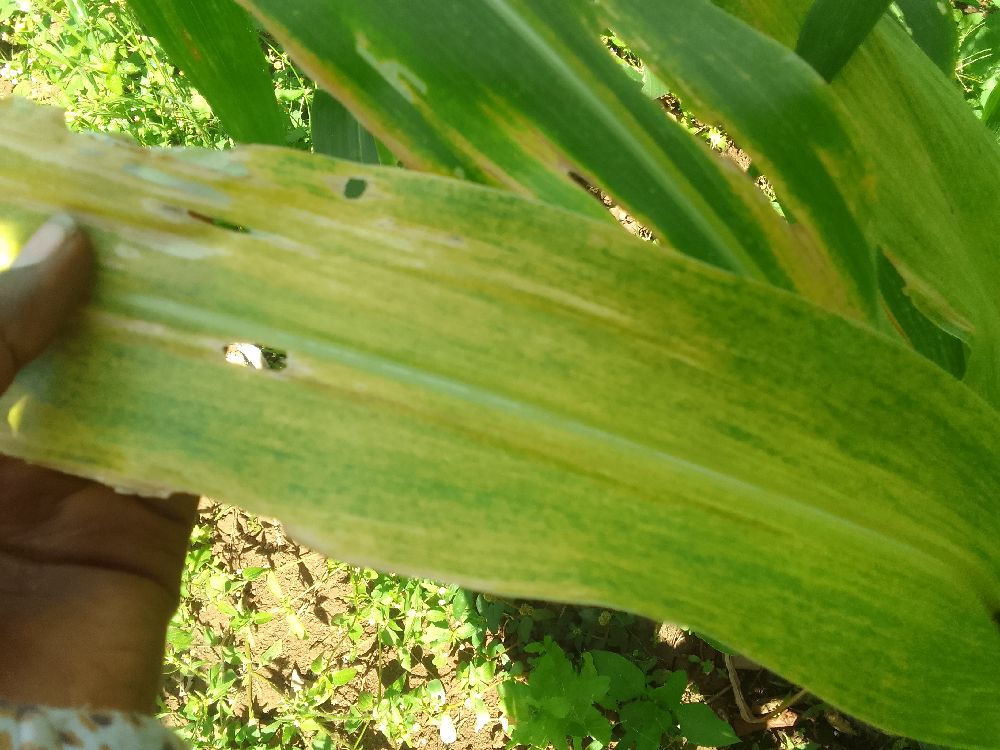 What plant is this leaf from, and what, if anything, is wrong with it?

maize, maize lethal necrosis
